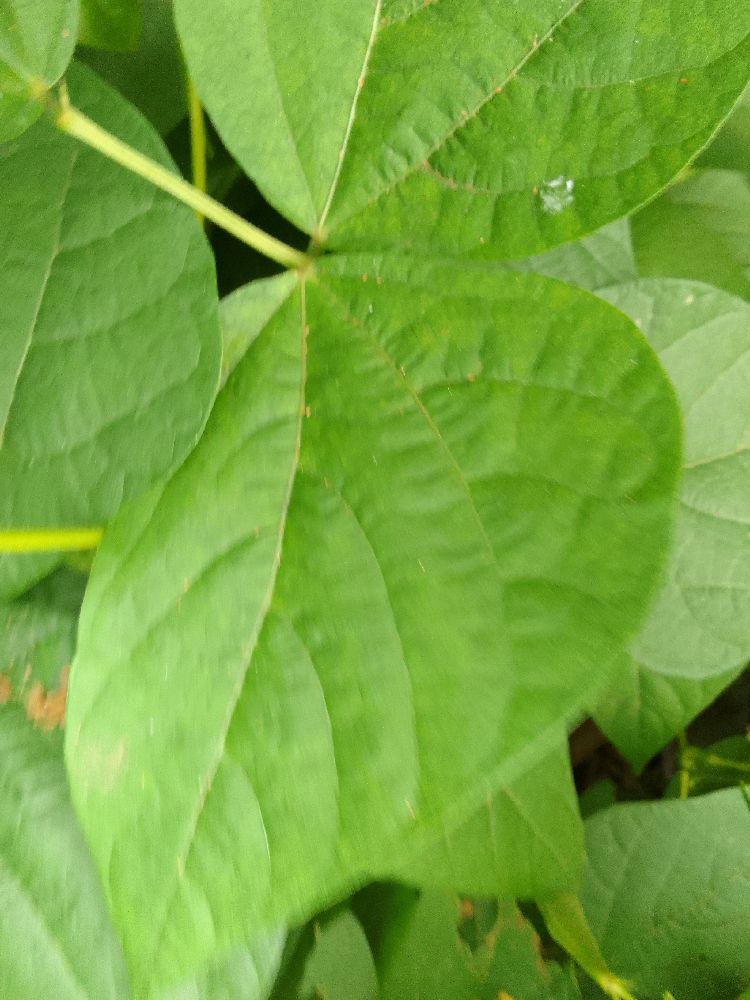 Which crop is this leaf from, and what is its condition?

common bean, healthy
